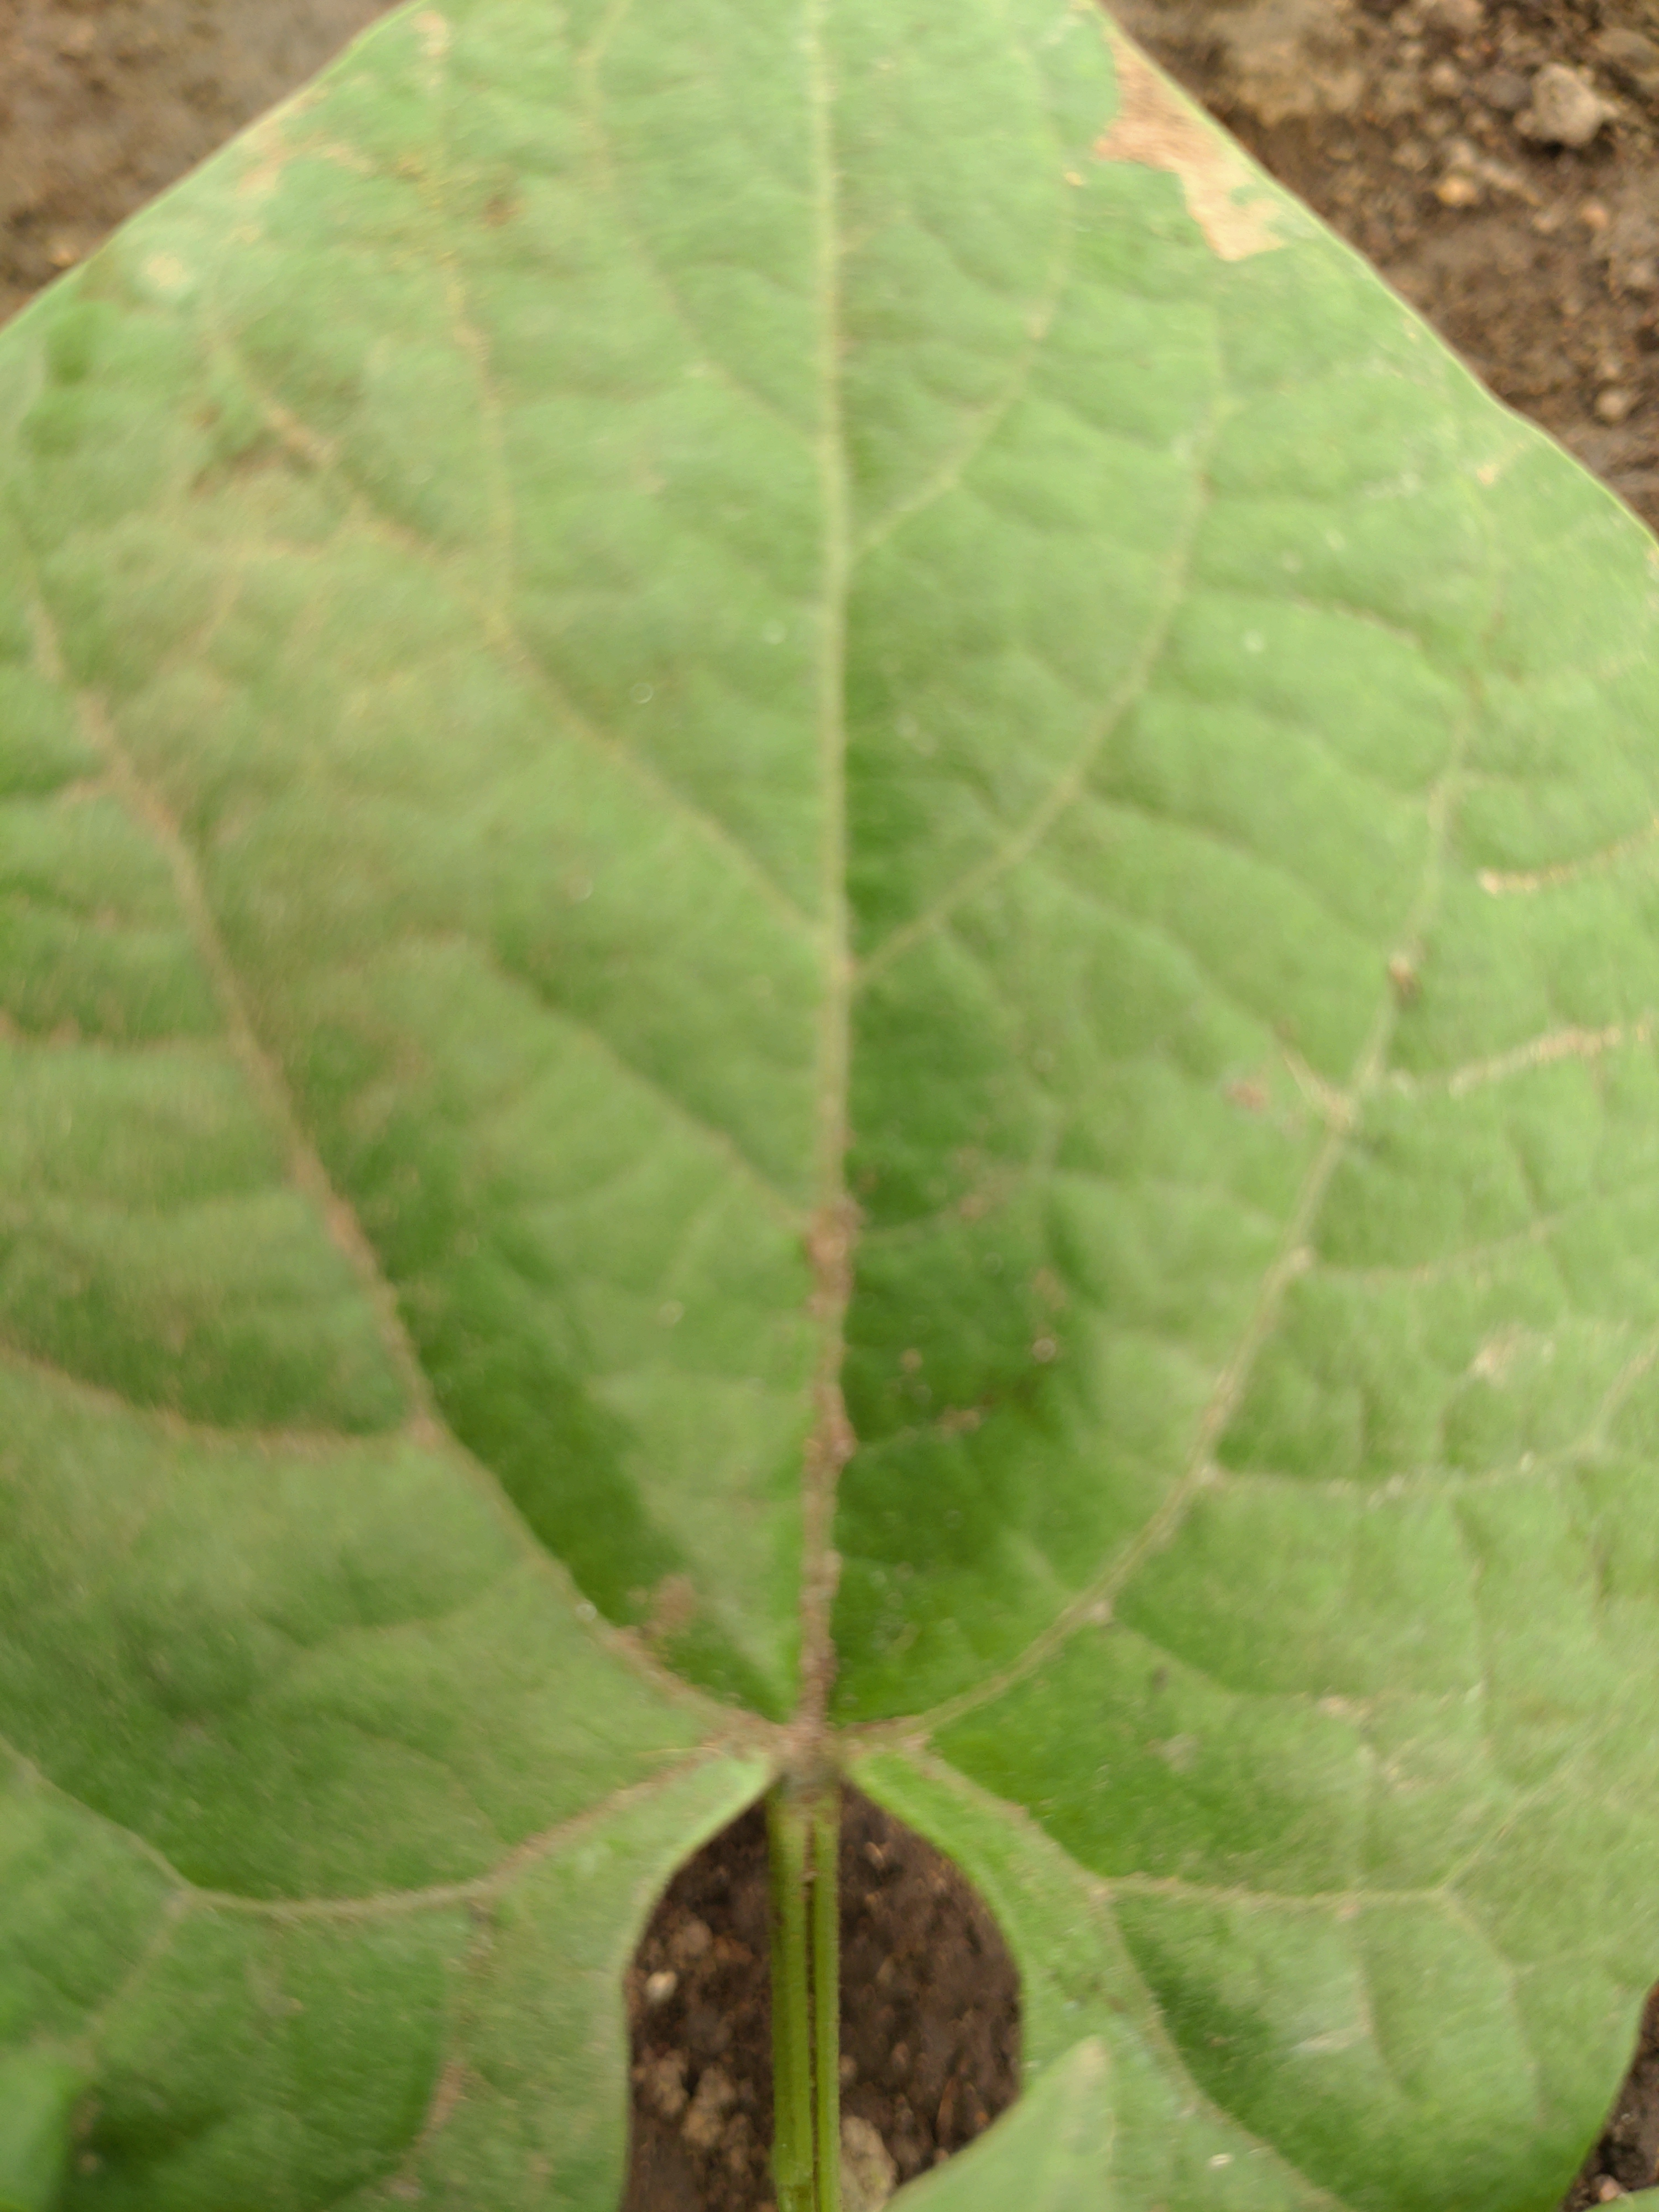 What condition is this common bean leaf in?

healthy
